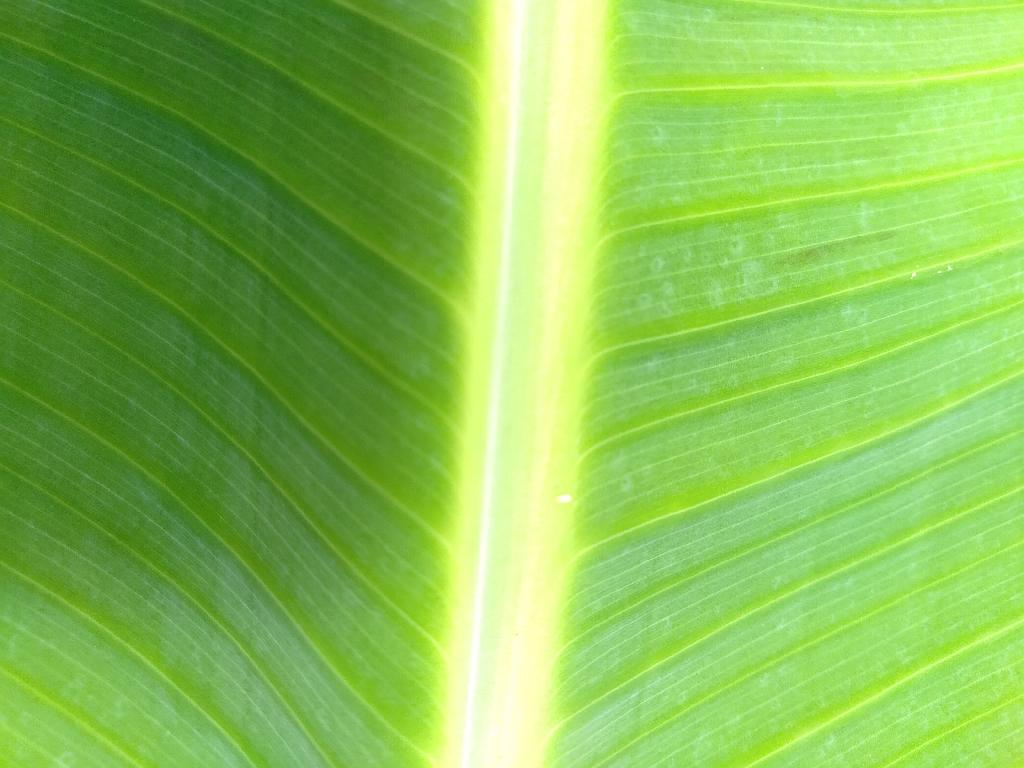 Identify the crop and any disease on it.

banana, healthy
